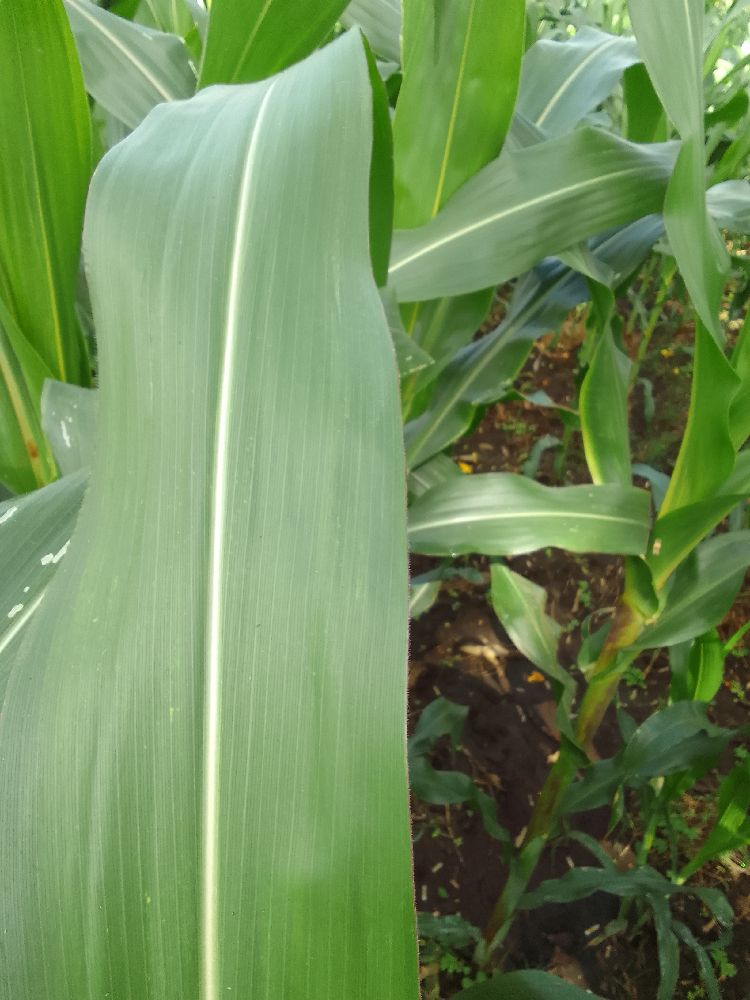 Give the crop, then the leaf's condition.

maize, healthy
